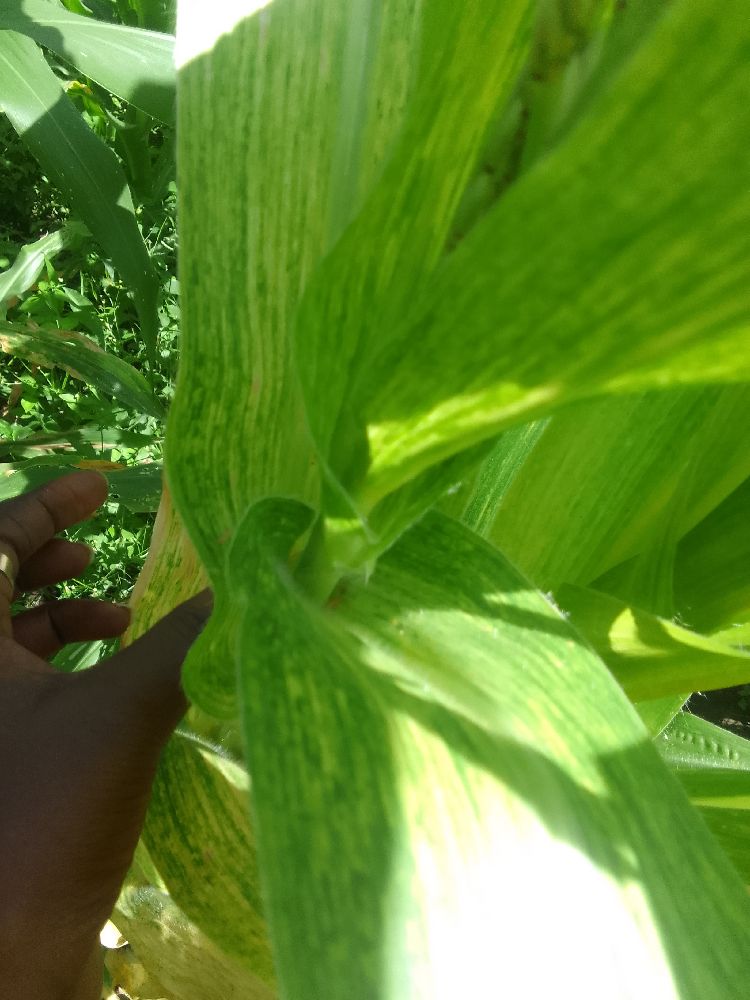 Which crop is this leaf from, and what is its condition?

maize, maize lethal necrosis
